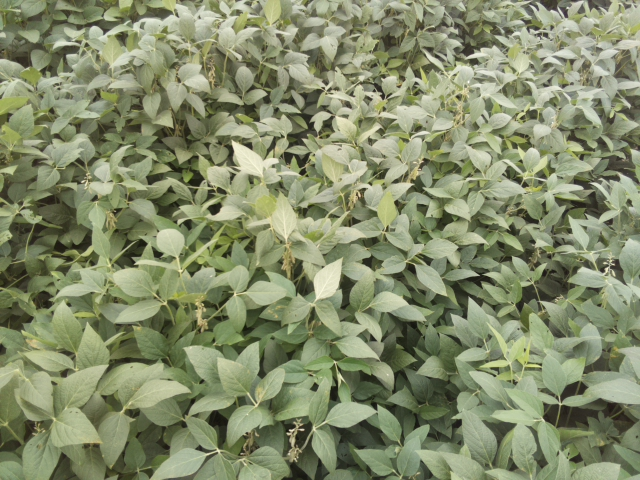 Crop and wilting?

soybean, leaflets folding inward at secondary pulvinus with no turgor loss in leaflets or petioles
